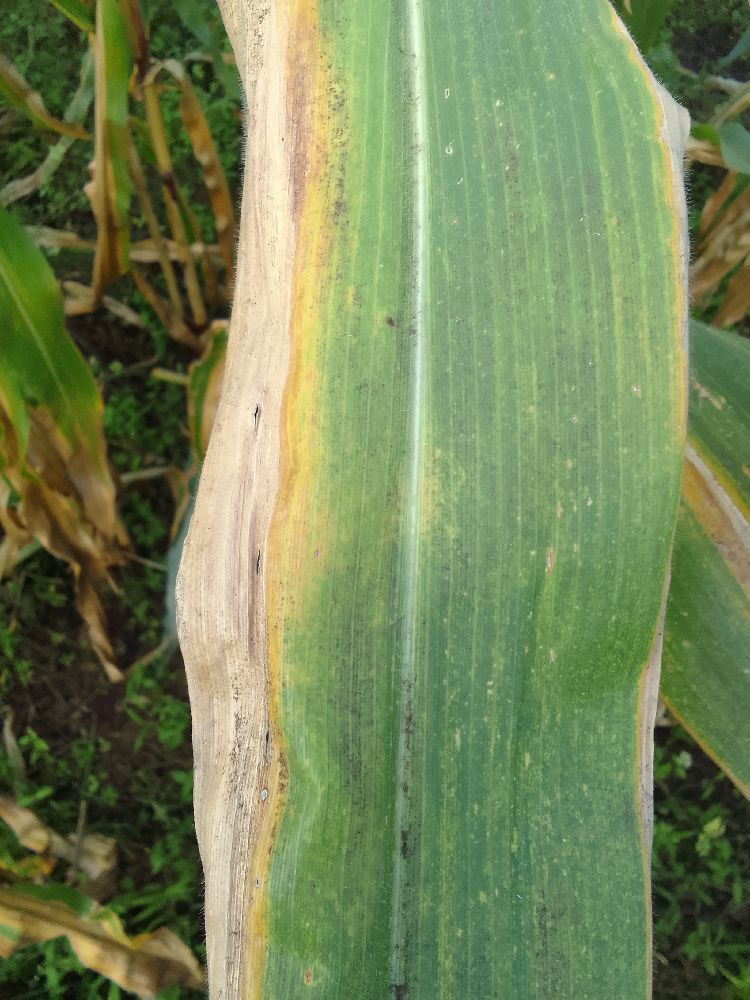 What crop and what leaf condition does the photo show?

maize, maize lethal necrosis
